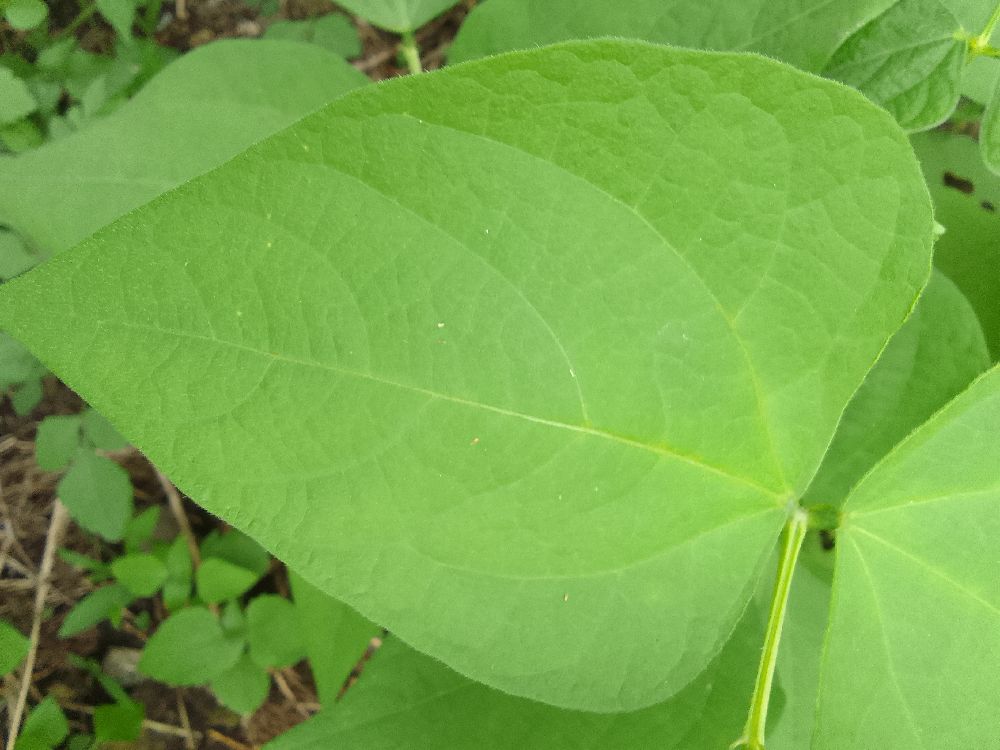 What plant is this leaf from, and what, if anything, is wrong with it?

common bean, healthy
